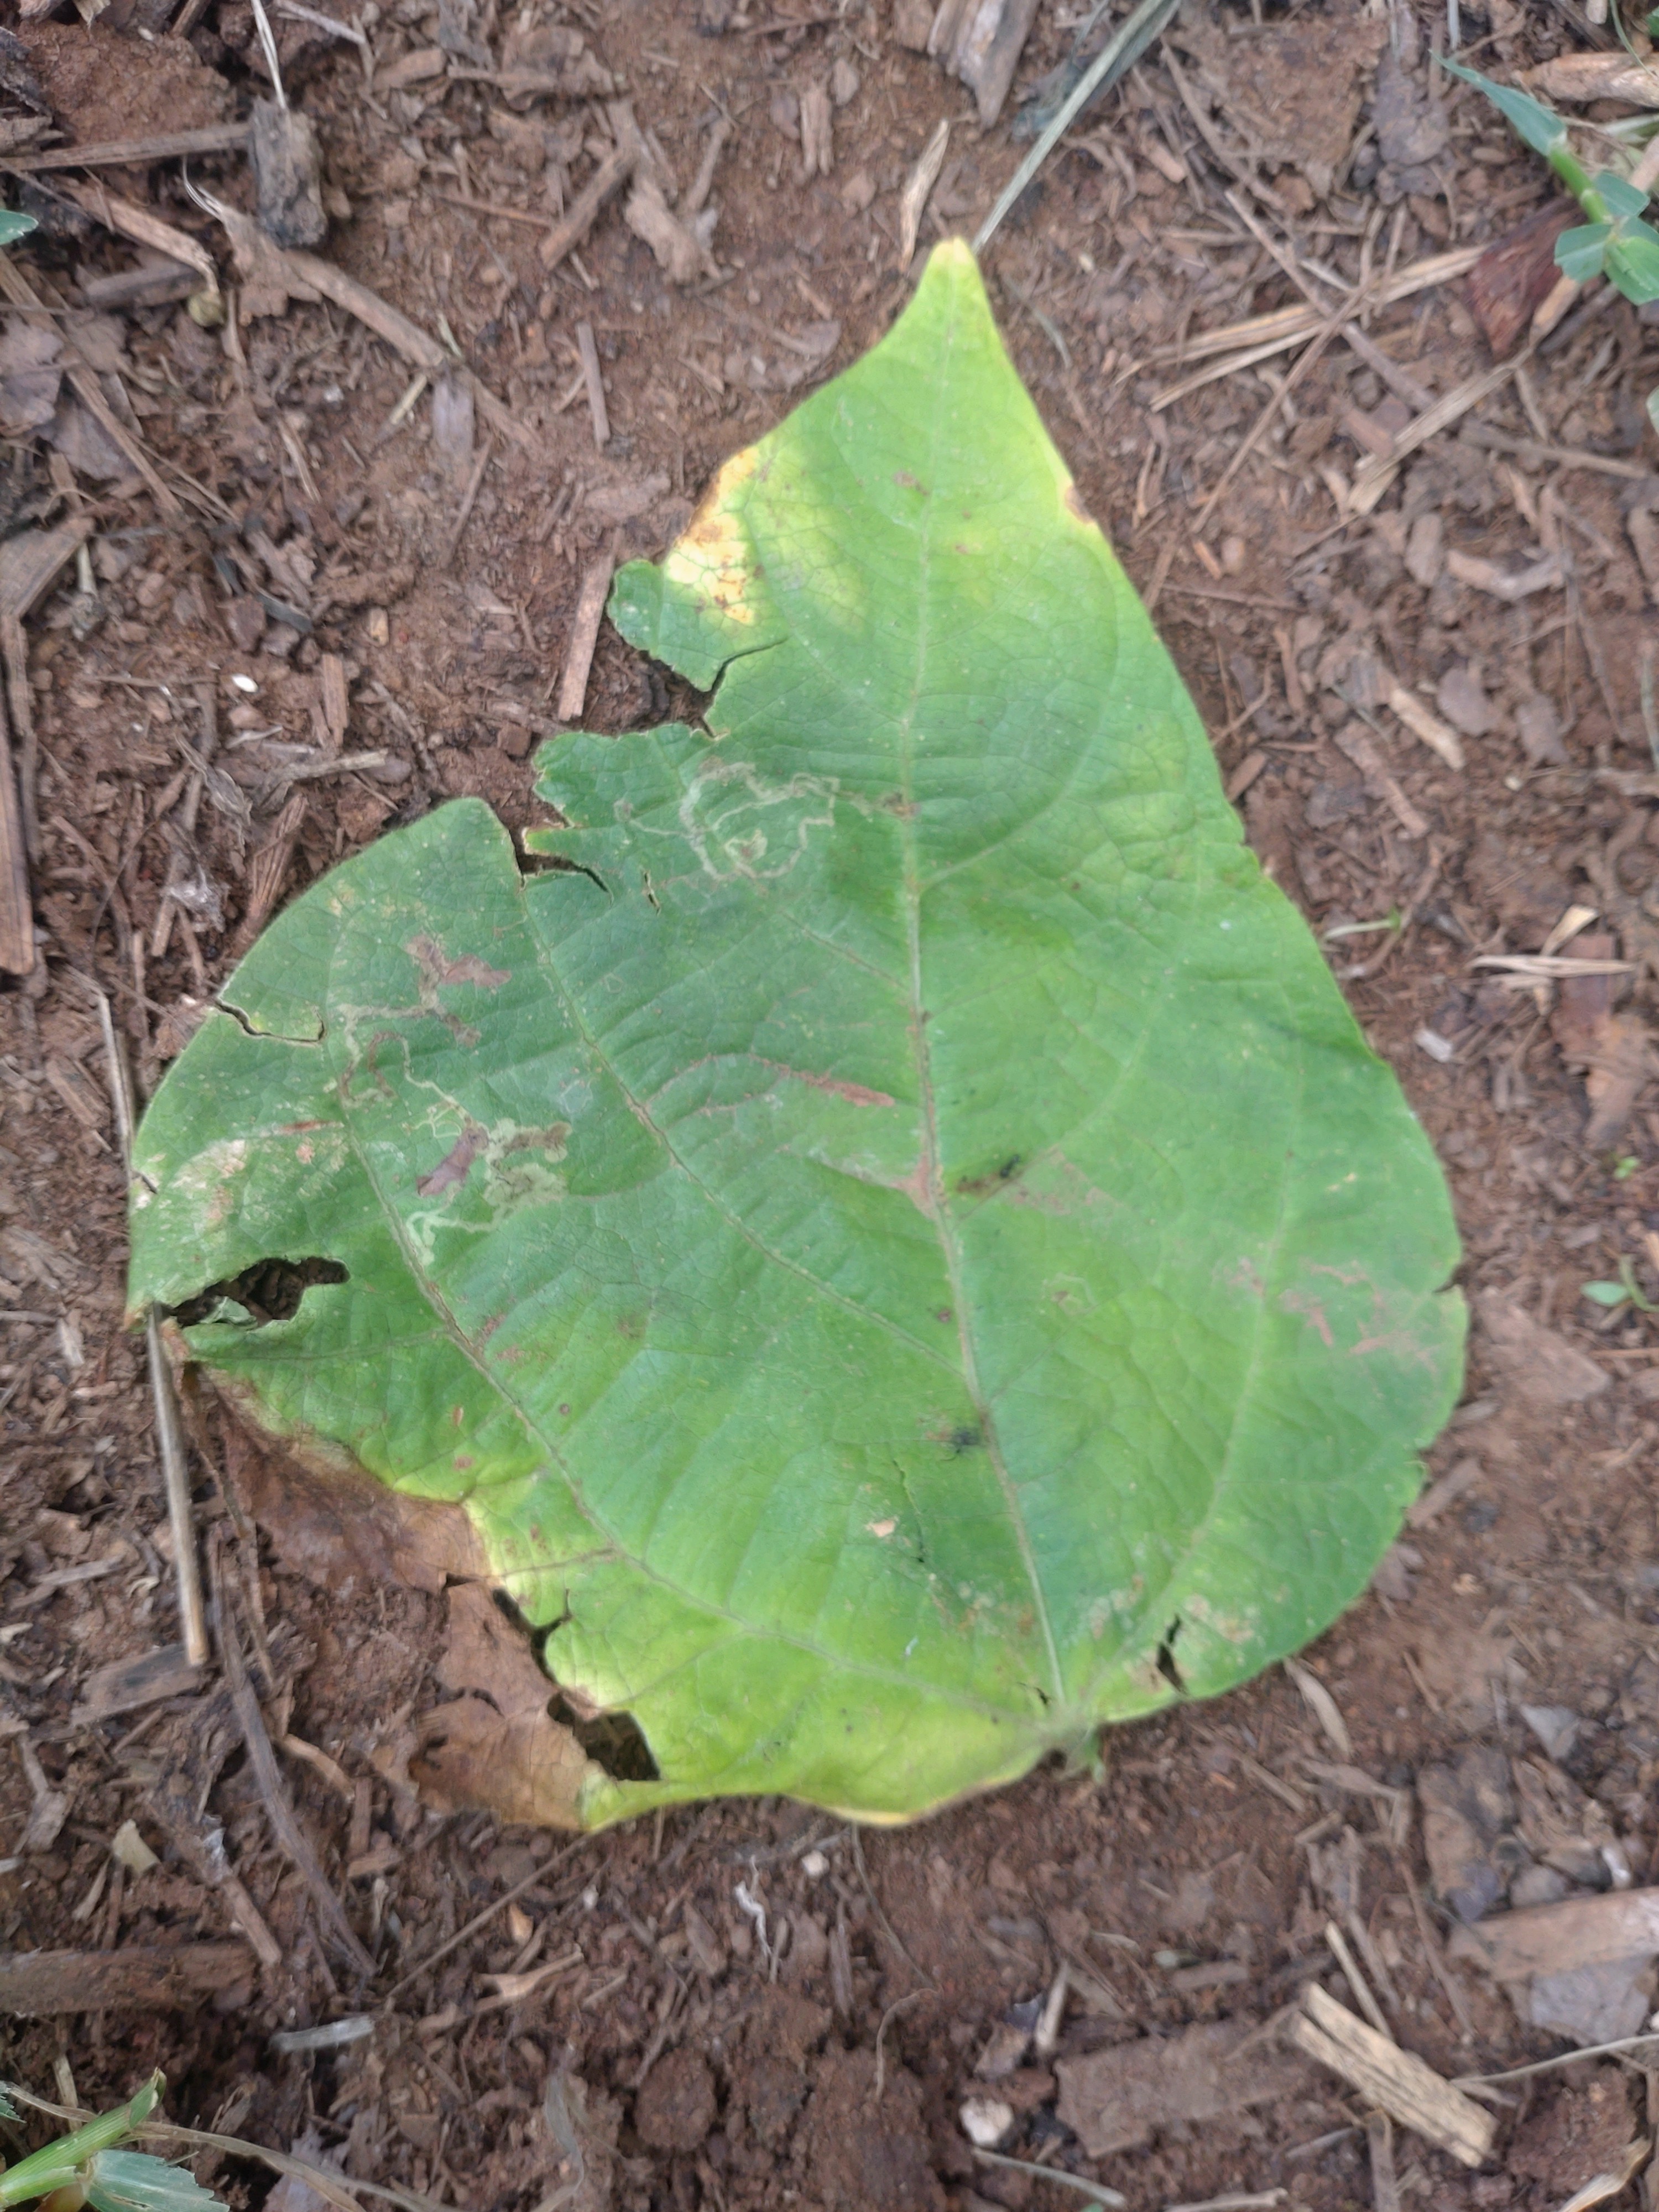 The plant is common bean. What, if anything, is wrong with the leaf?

anthracnose
